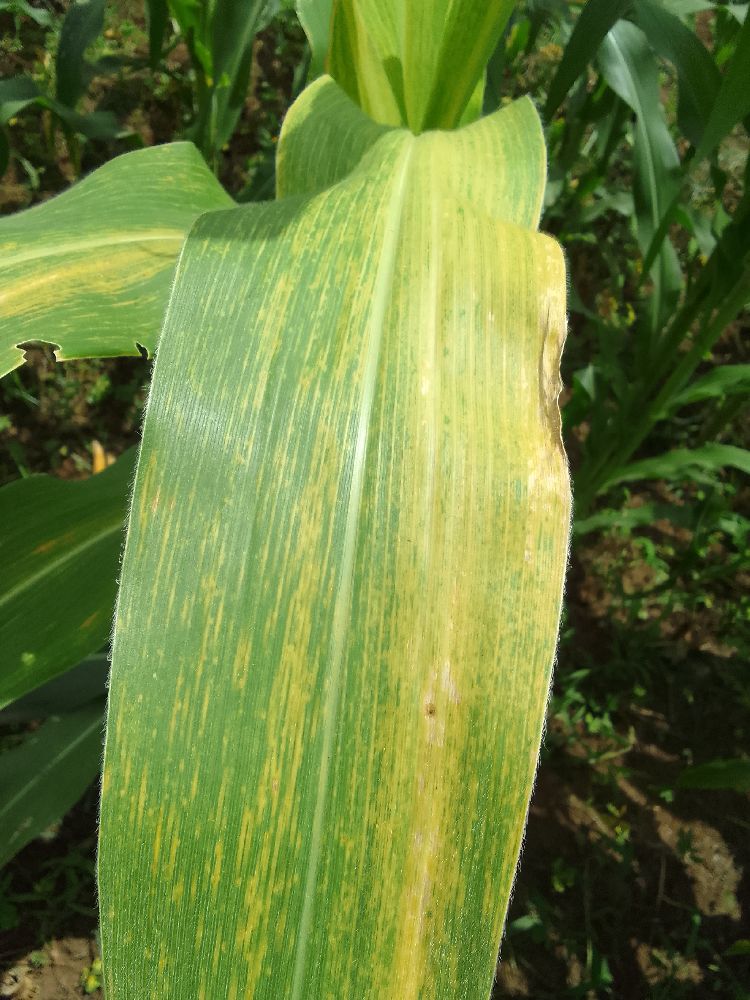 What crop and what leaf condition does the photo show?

maize, maize lethal necrosis
